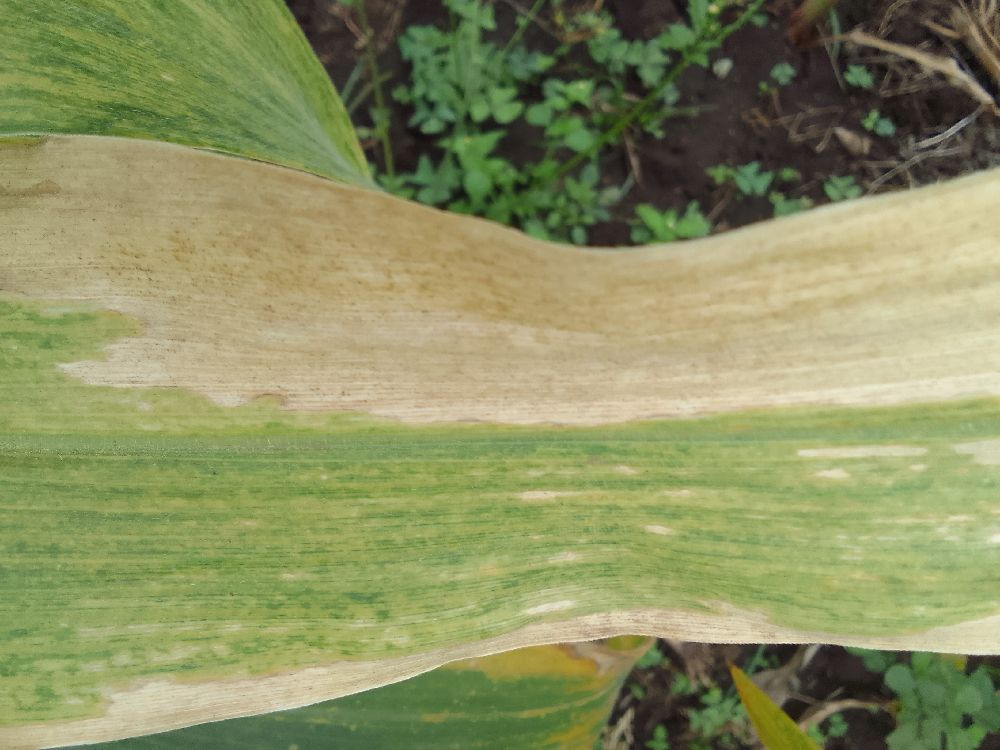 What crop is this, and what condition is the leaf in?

maize, maize lethal necrosis
